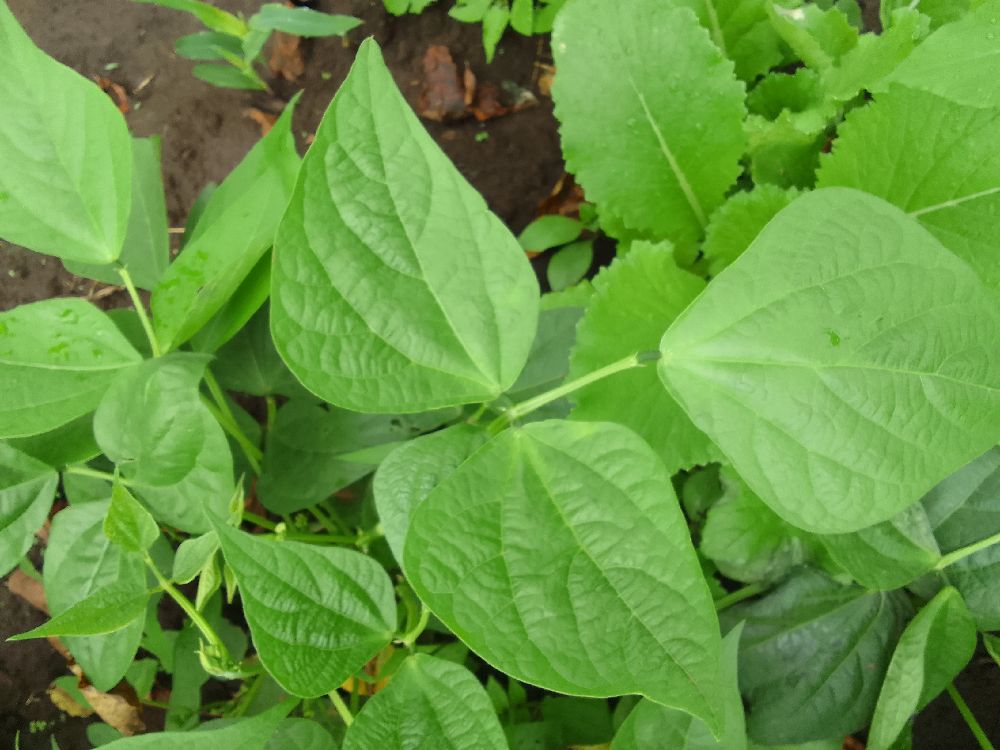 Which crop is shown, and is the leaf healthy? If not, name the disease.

common bean, healthy
